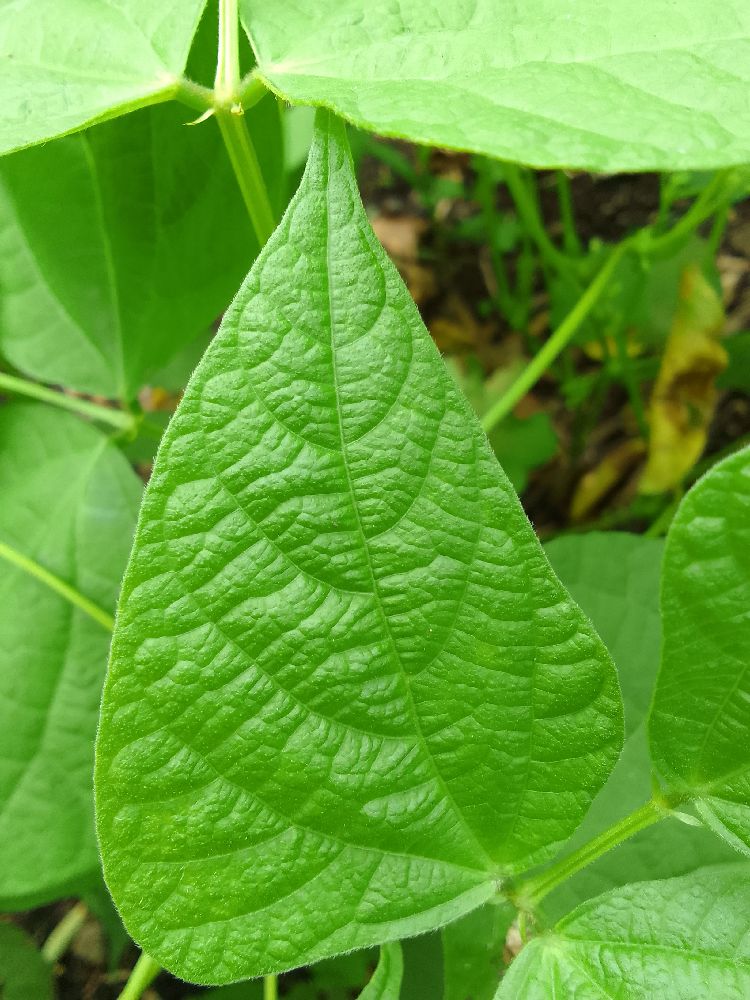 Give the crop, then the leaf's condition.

common bean, healthy
